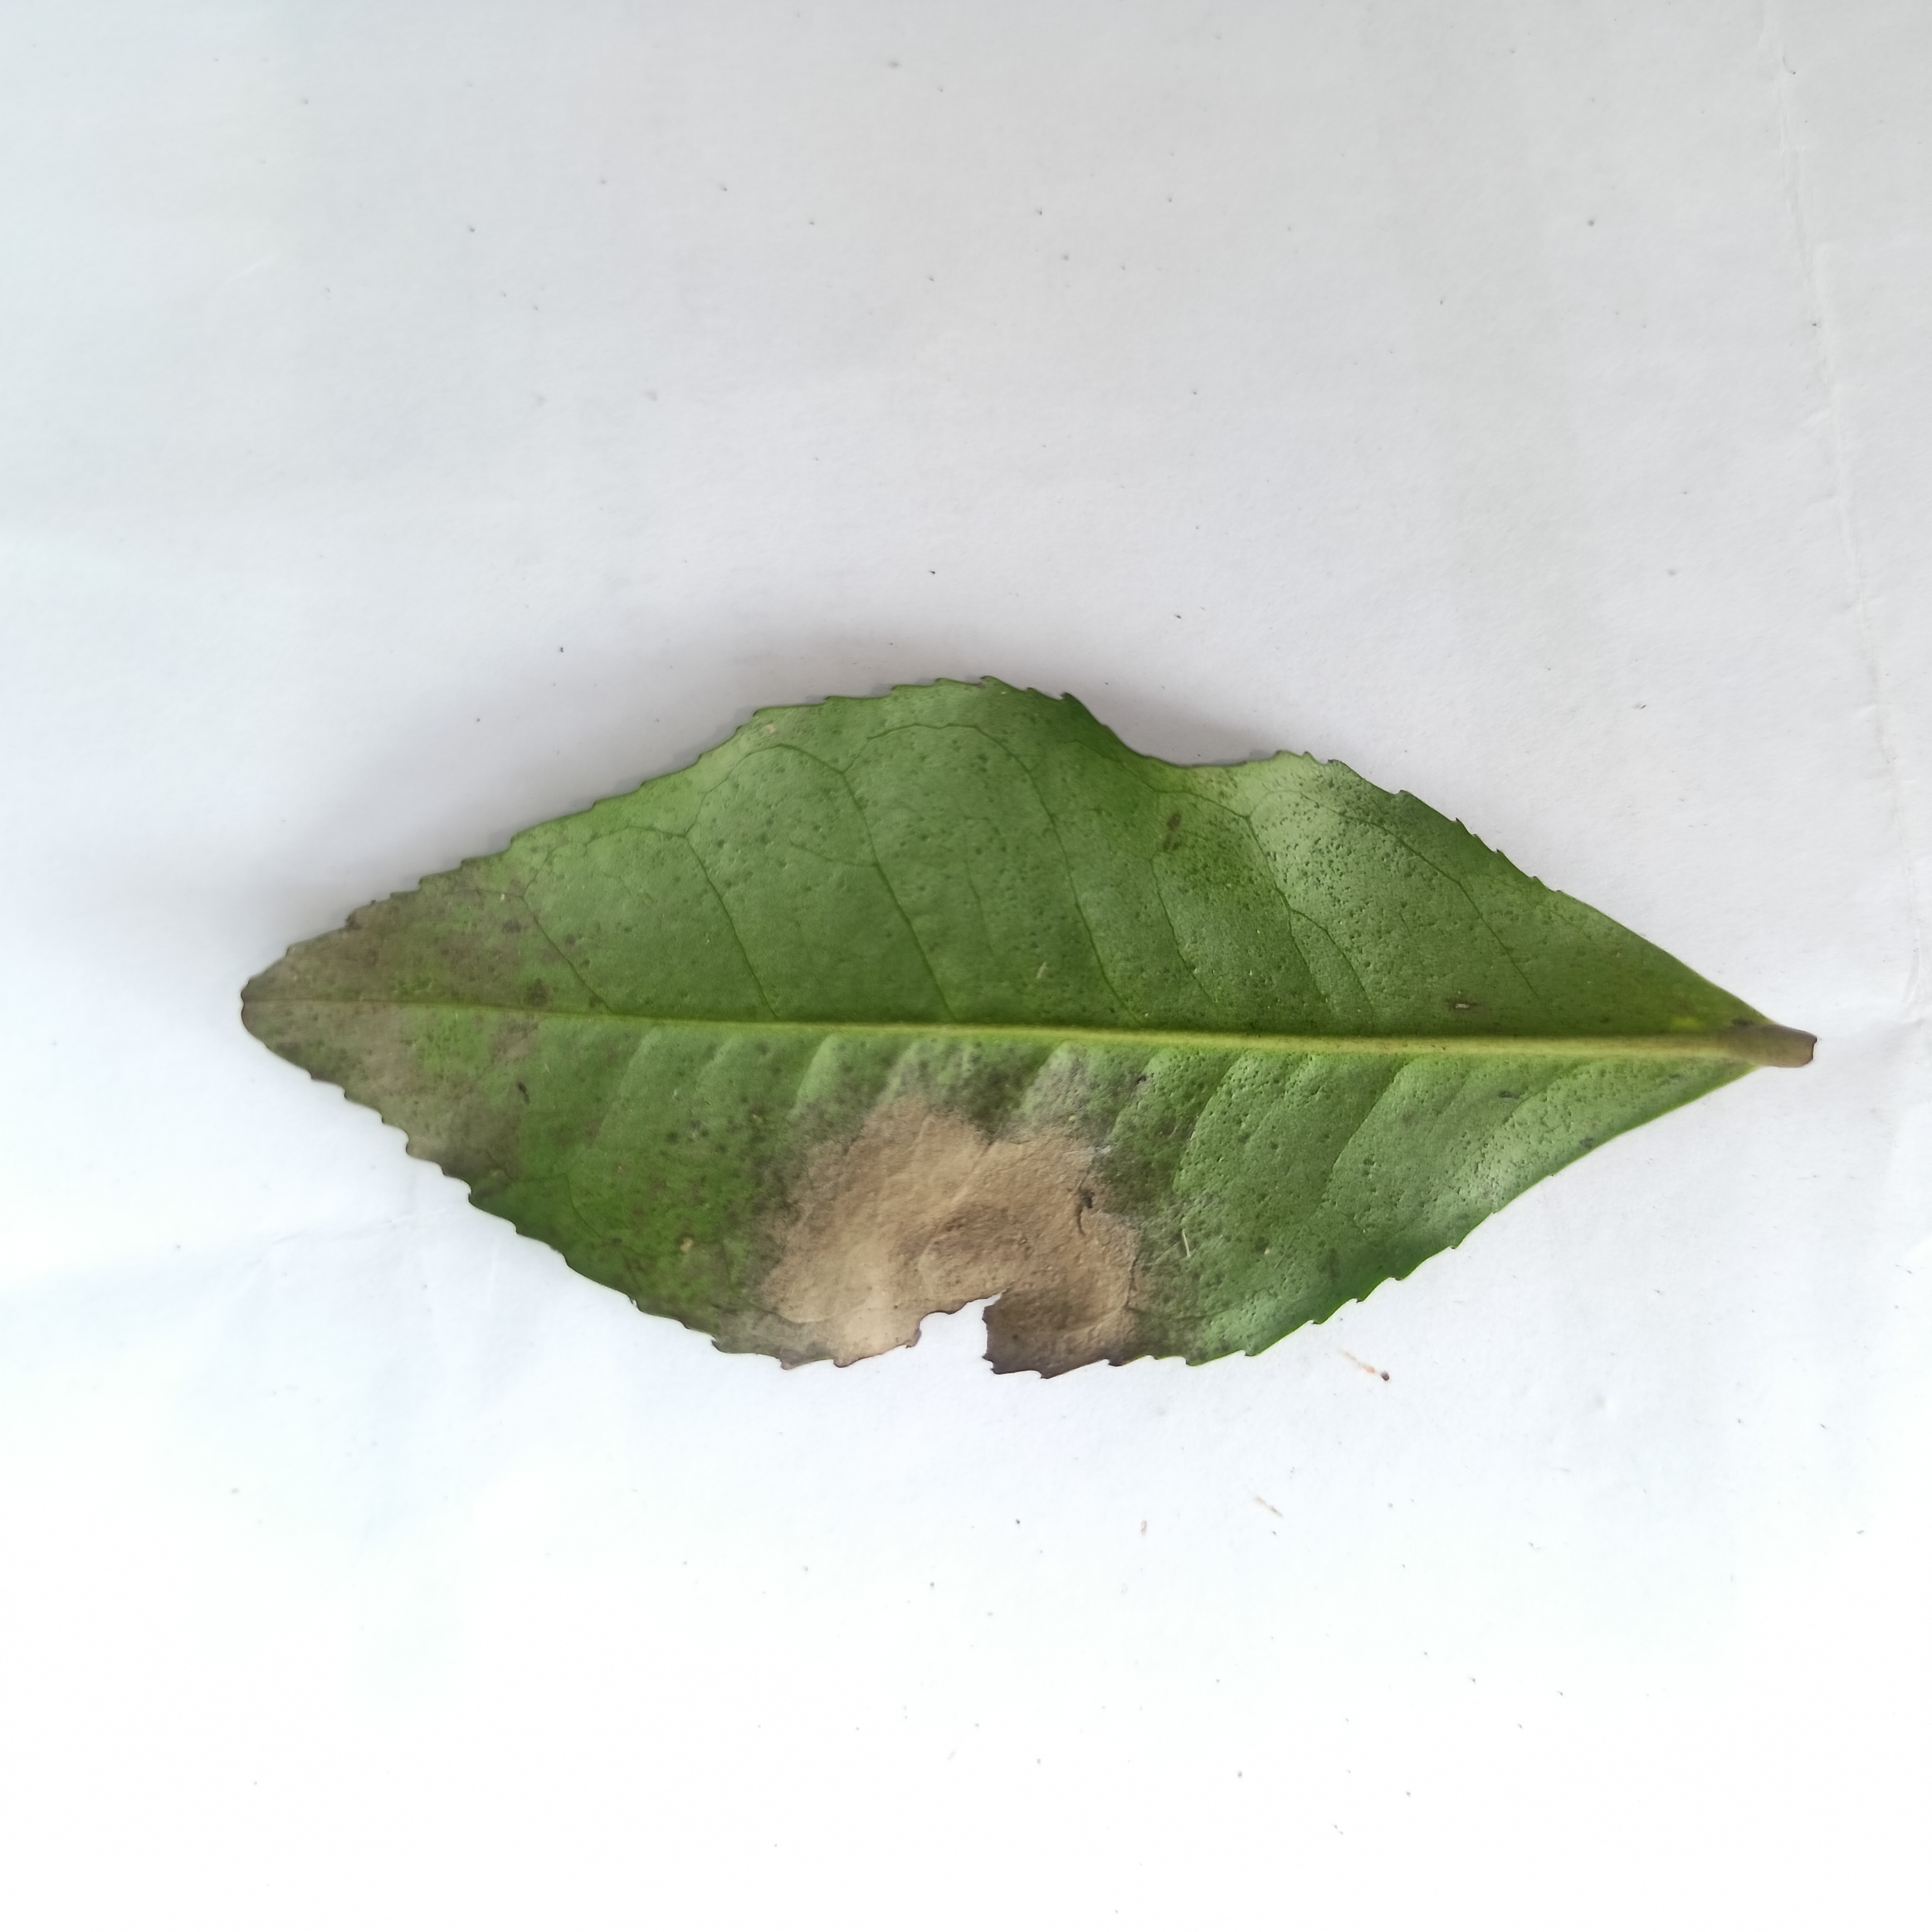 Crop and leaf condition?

tea, brown blight
